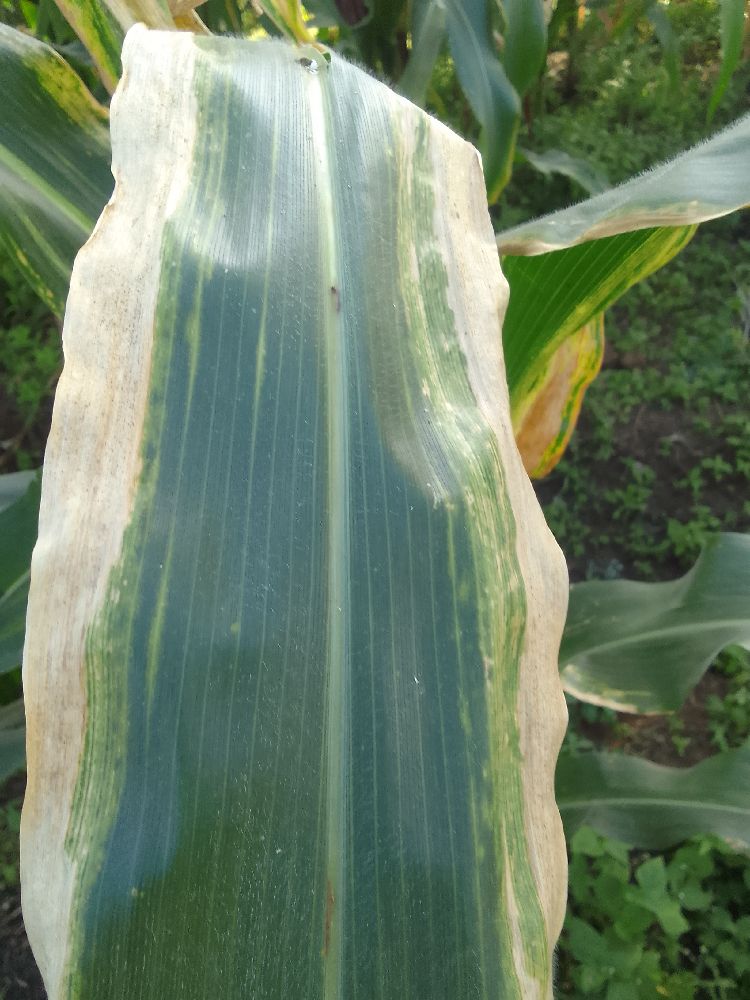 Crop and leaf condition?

maize, maize lethal necrosis
